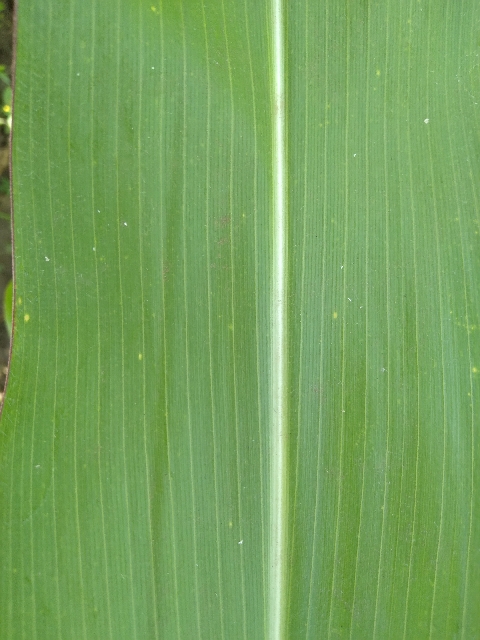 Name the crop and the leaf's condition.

maize, healthy
